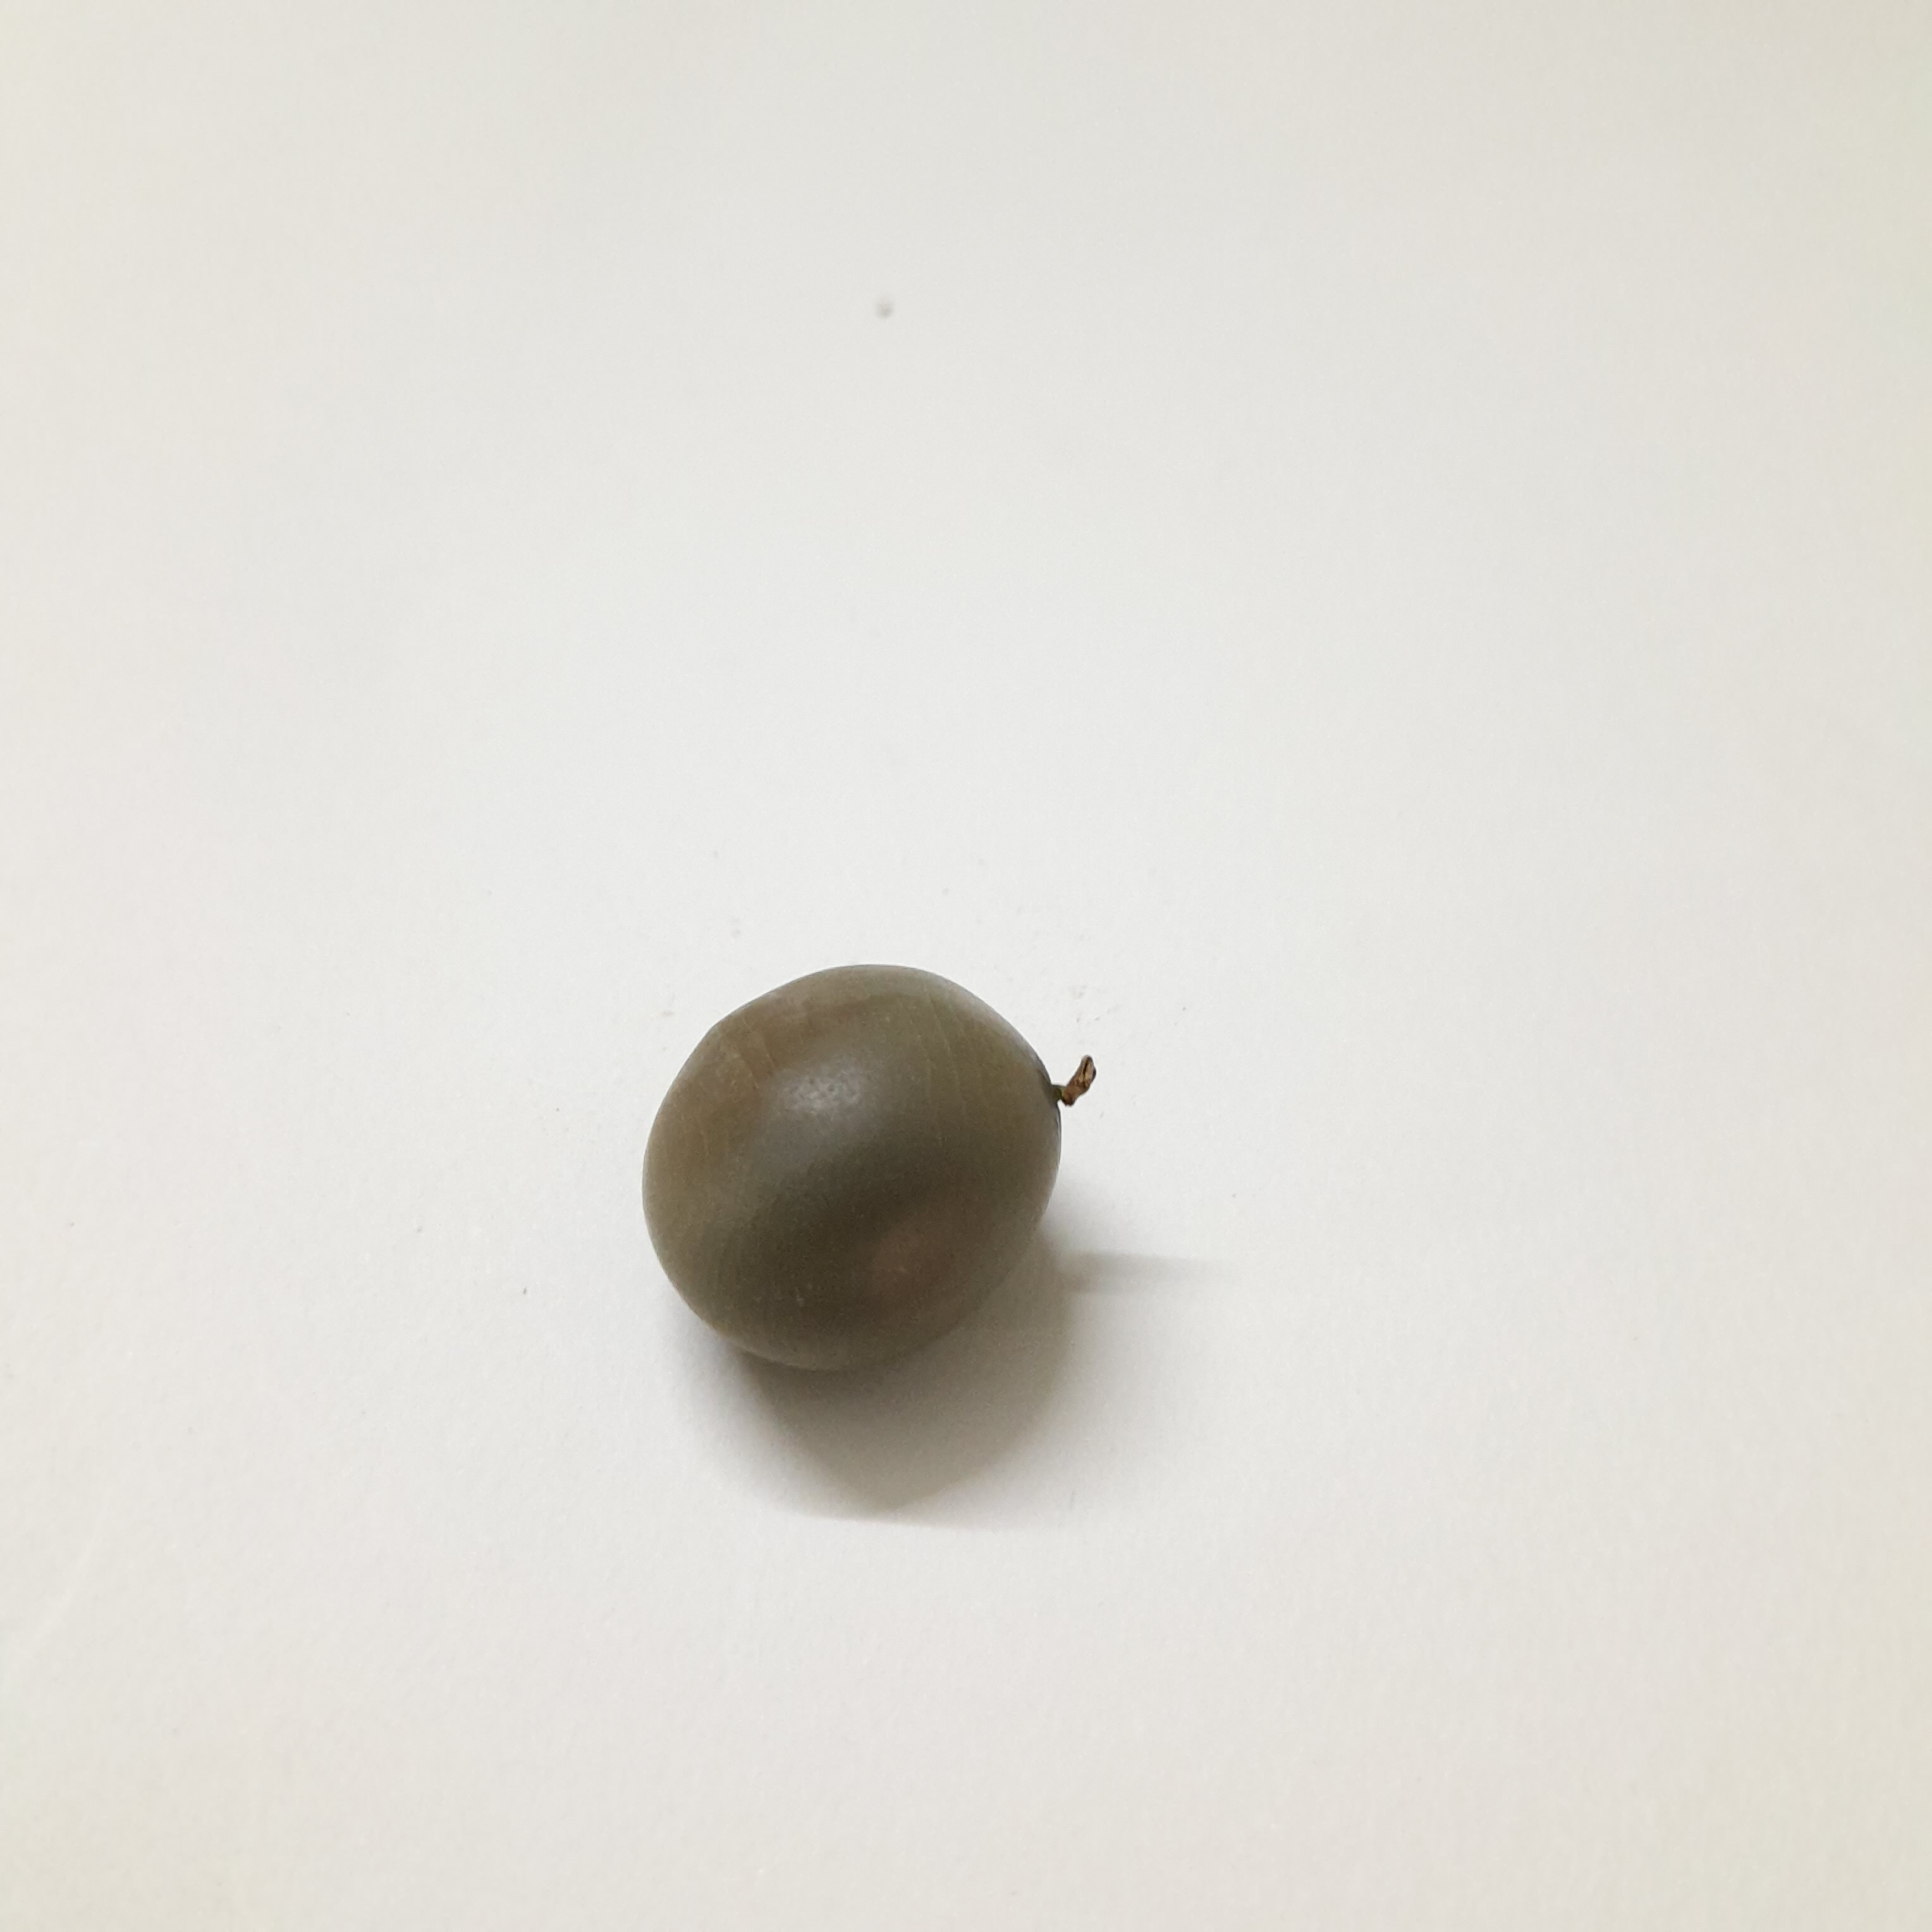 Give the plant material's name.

sagargota
